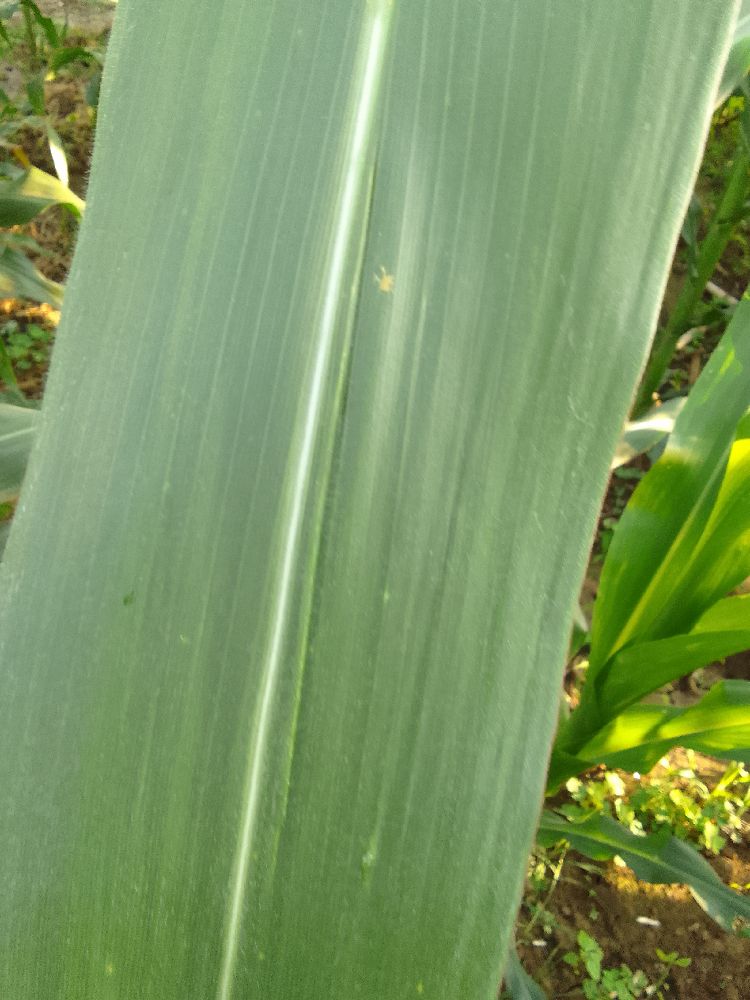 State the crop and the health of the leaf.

maize, healthy
